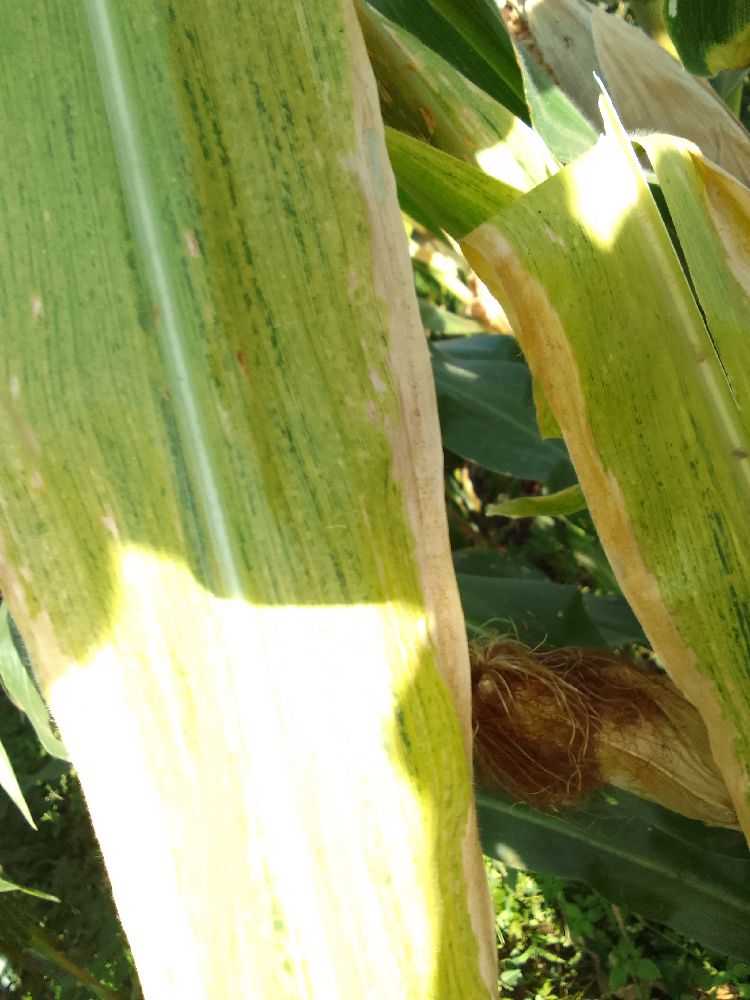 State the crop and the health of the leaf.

maize, maize lethal necrosis
